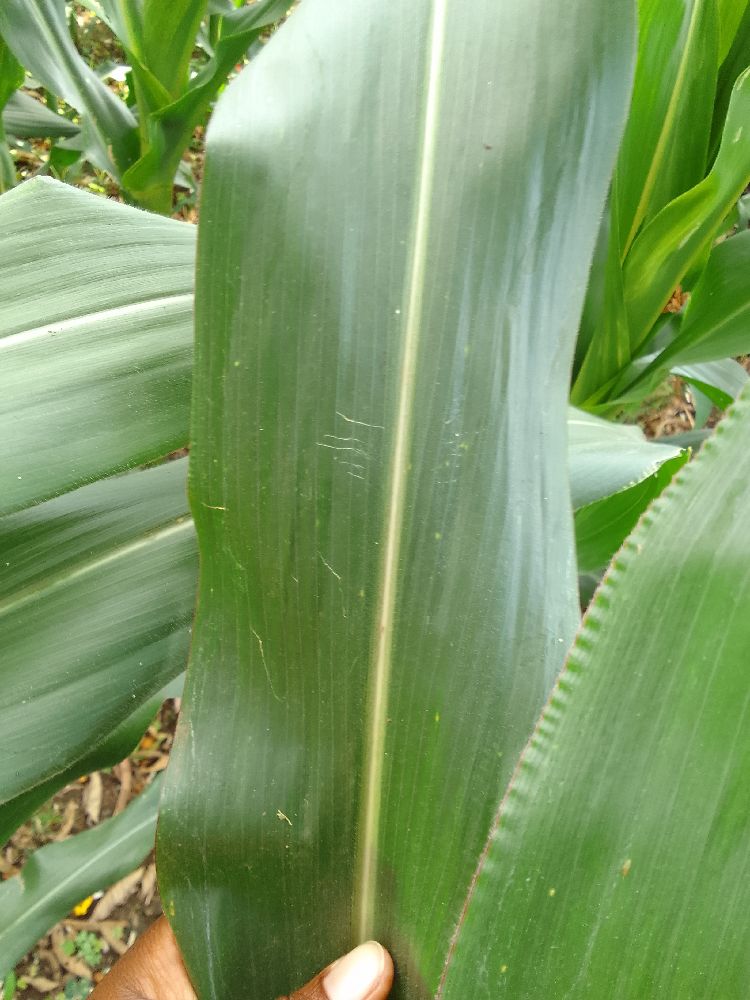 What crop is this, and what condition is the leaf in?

maize, healthy
